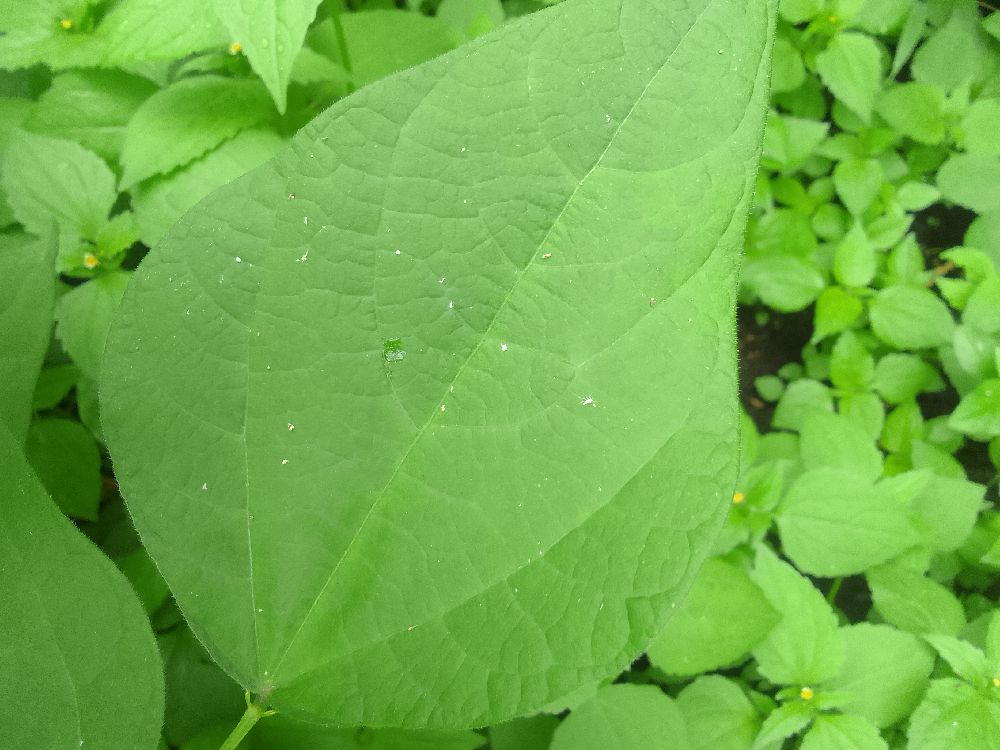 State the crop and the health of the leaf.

common bean, healthy
